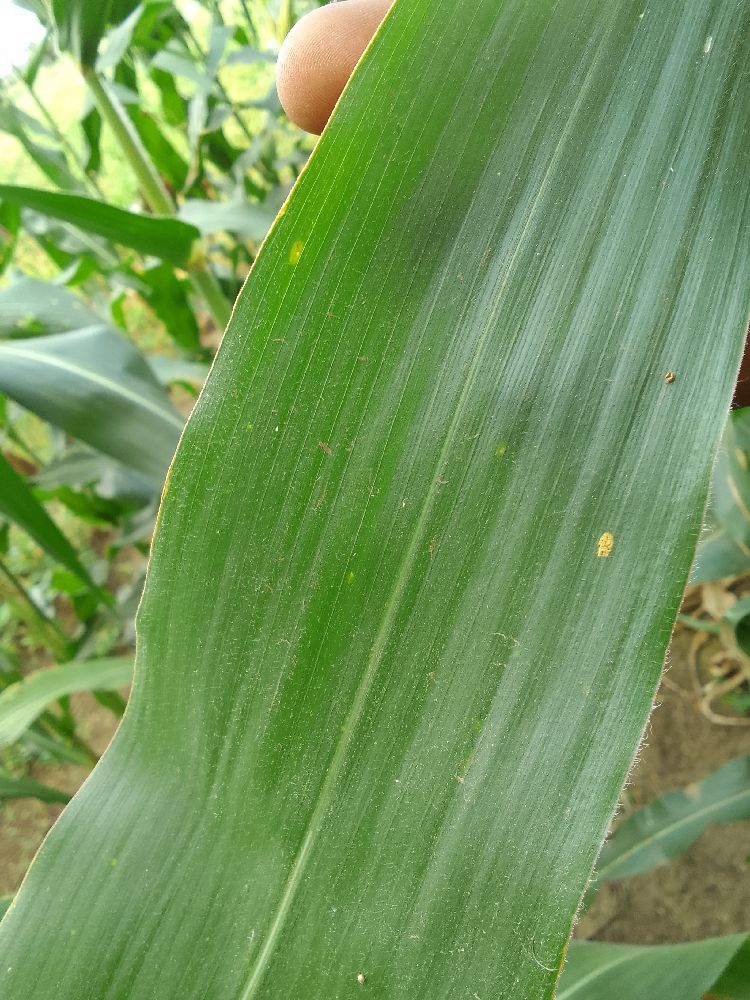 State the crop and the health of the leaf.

maize, healthy
